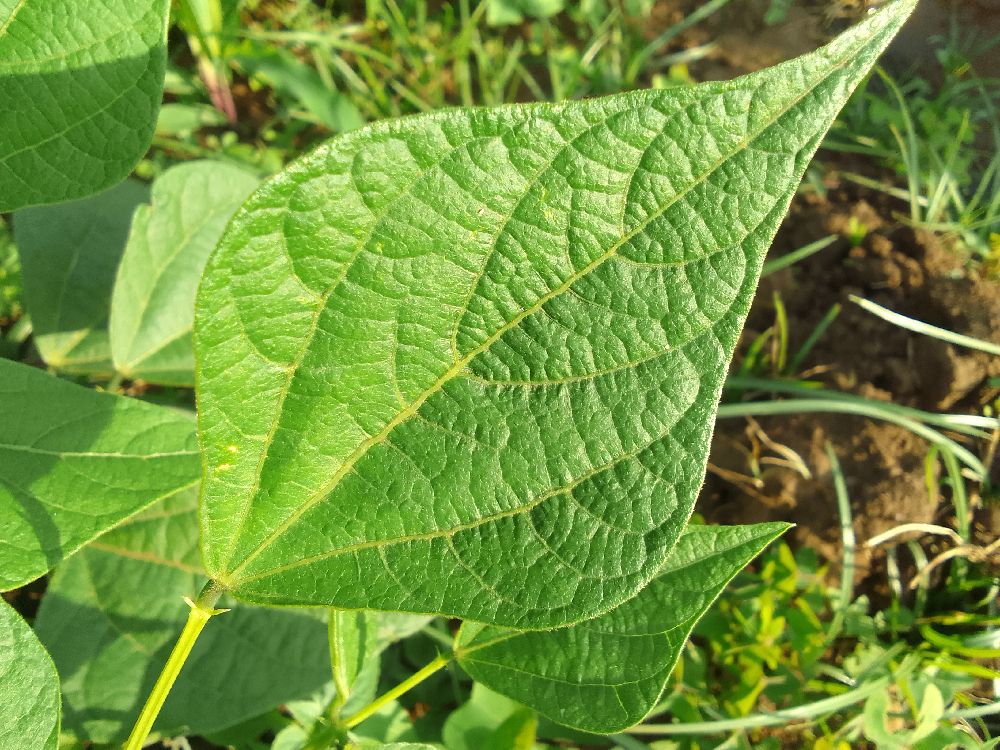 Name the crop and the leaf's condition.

common bean, healthy
